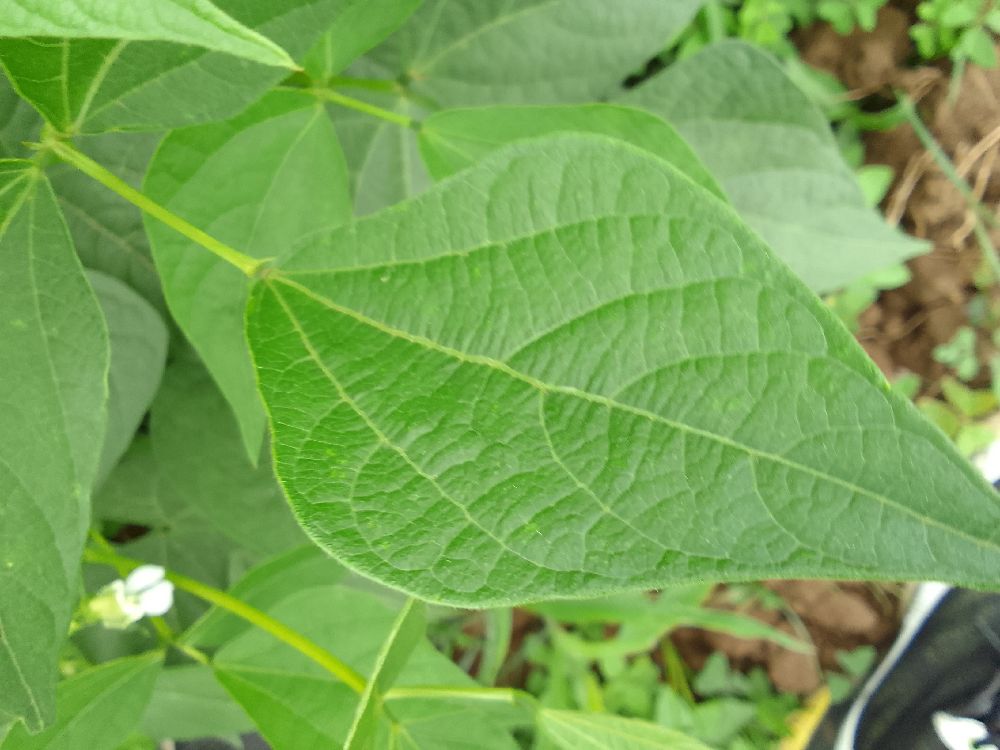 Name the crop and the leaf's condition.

common bean, healthy
